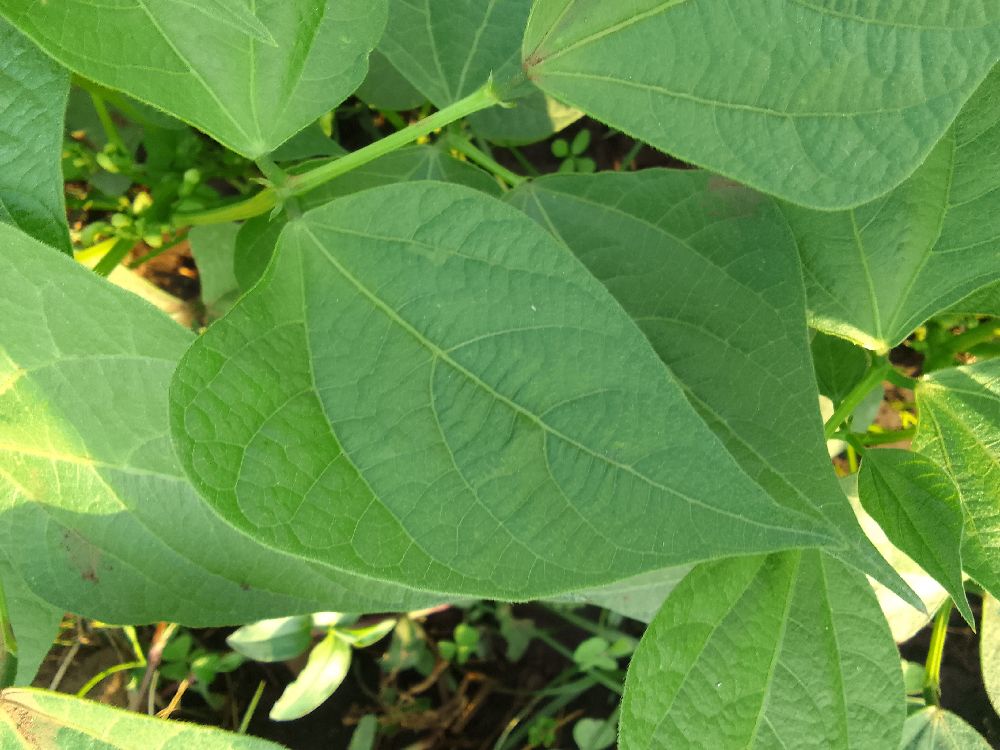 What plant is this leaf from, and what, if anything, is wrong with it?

common bean, healthy
